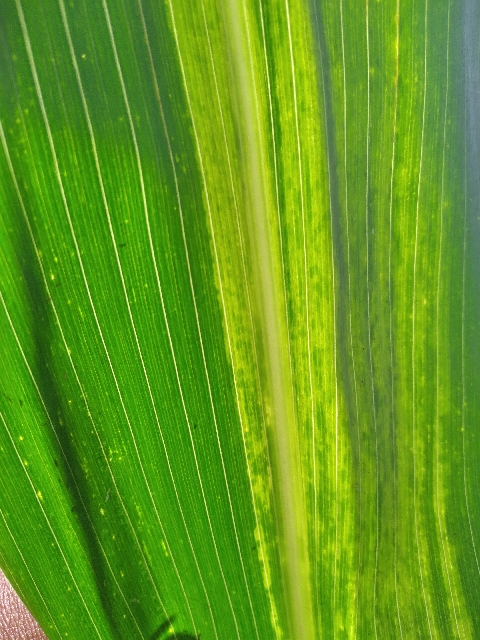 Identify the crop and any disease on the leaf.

maize, maize lethal necrosis
